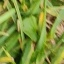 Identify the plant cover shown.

grass
